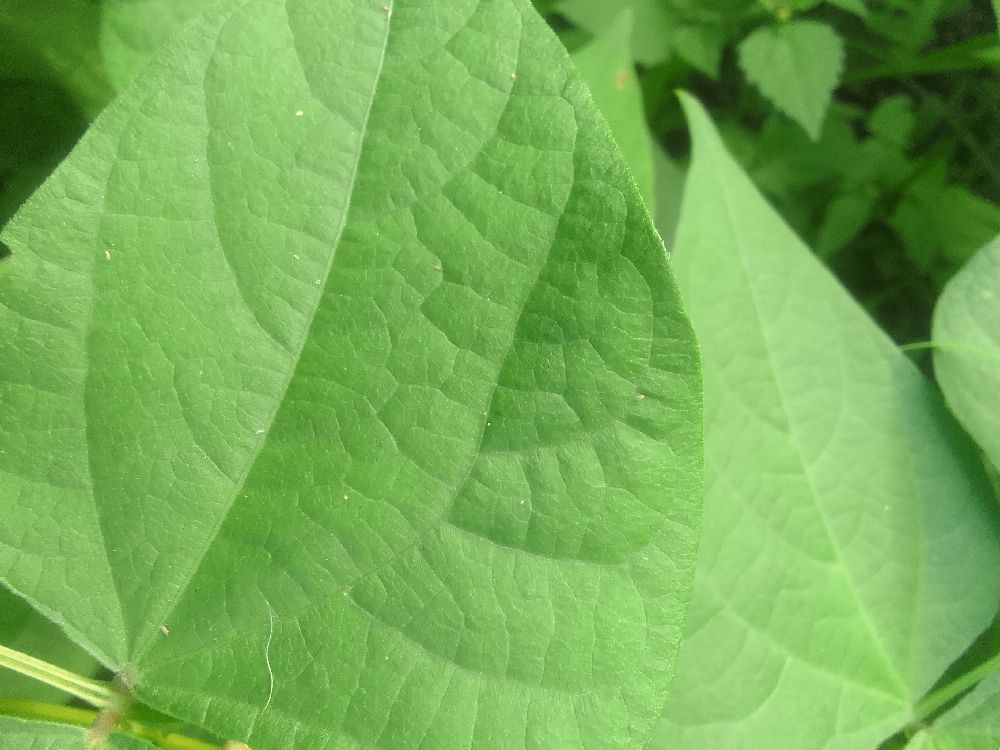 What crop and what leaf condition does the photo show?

common bean, healthy
